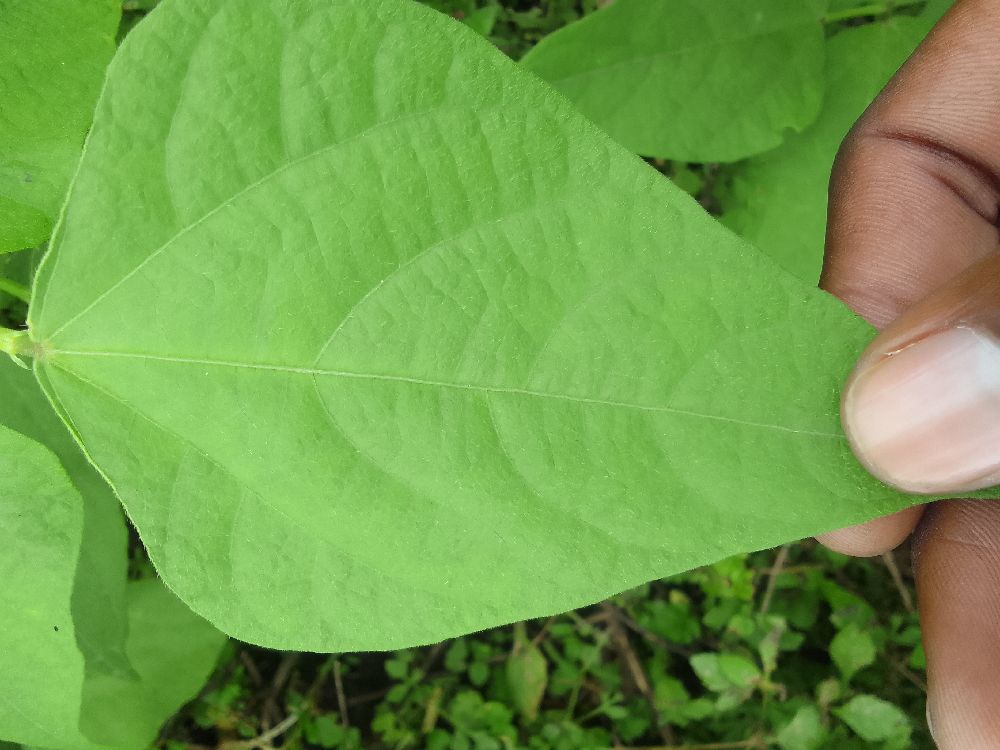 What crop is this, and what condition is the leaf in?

common bean, healthy
